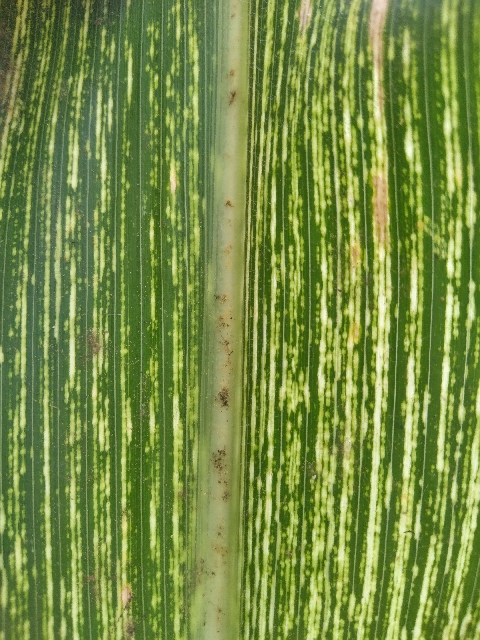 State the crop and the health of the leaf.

maize, maize streak virus
